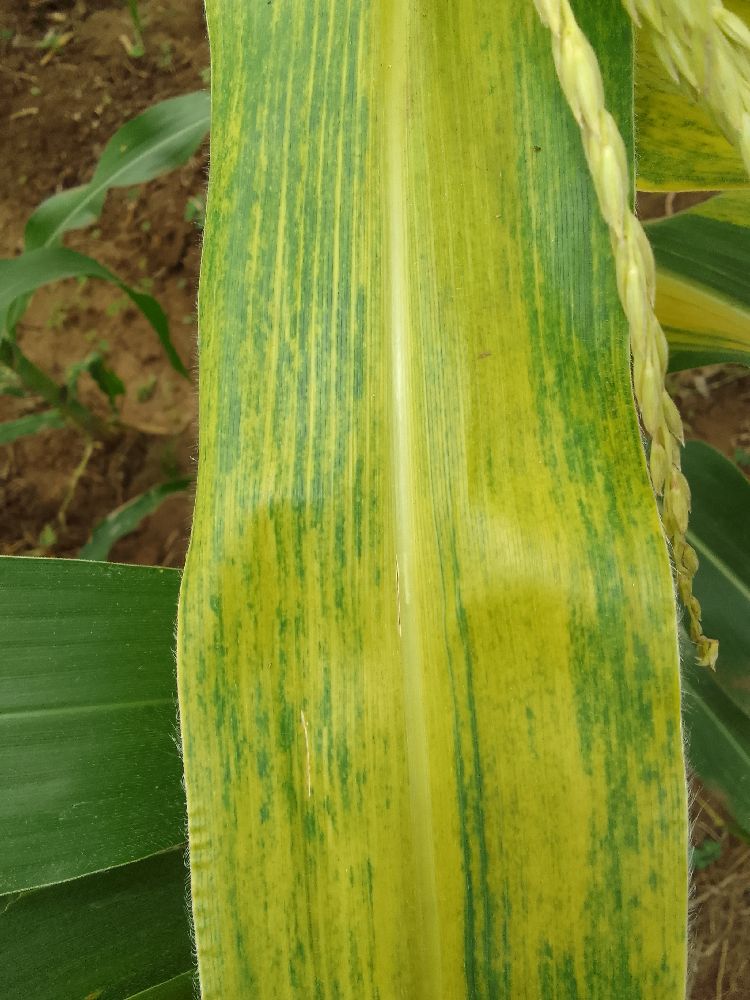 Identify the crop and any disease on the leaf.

maize, maize lethal necrosis
